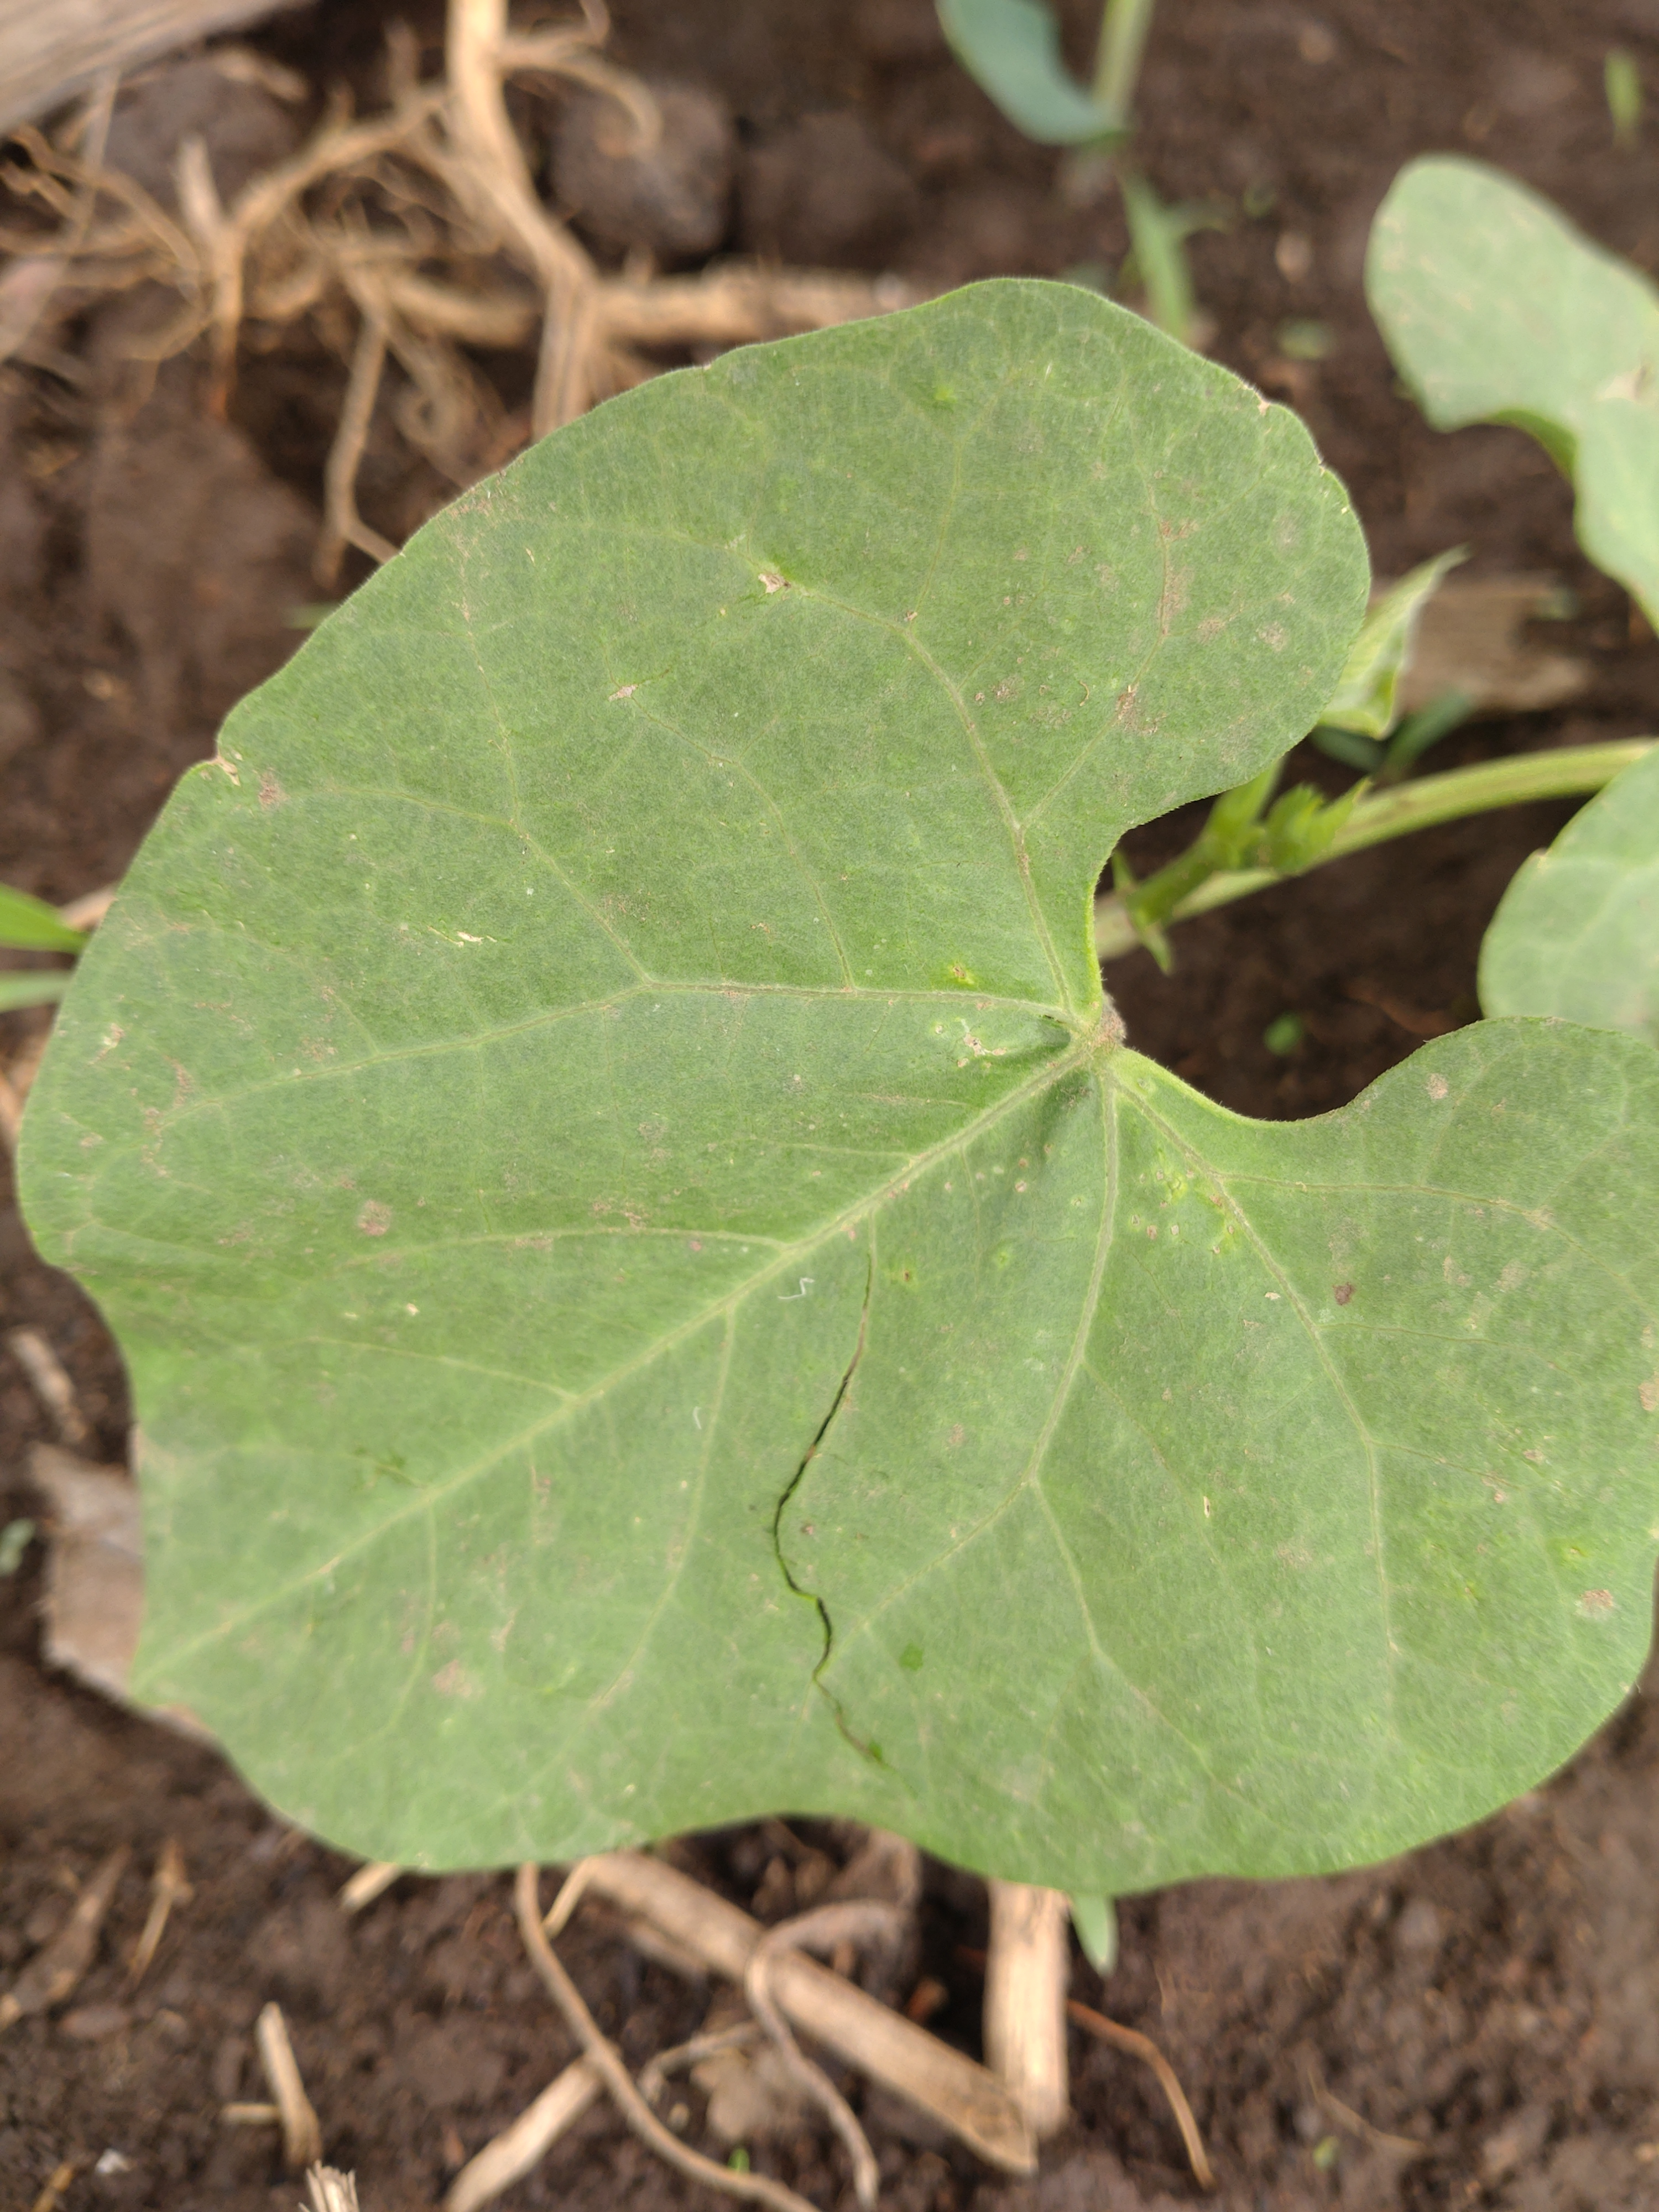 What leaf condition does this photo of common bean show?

healthy
